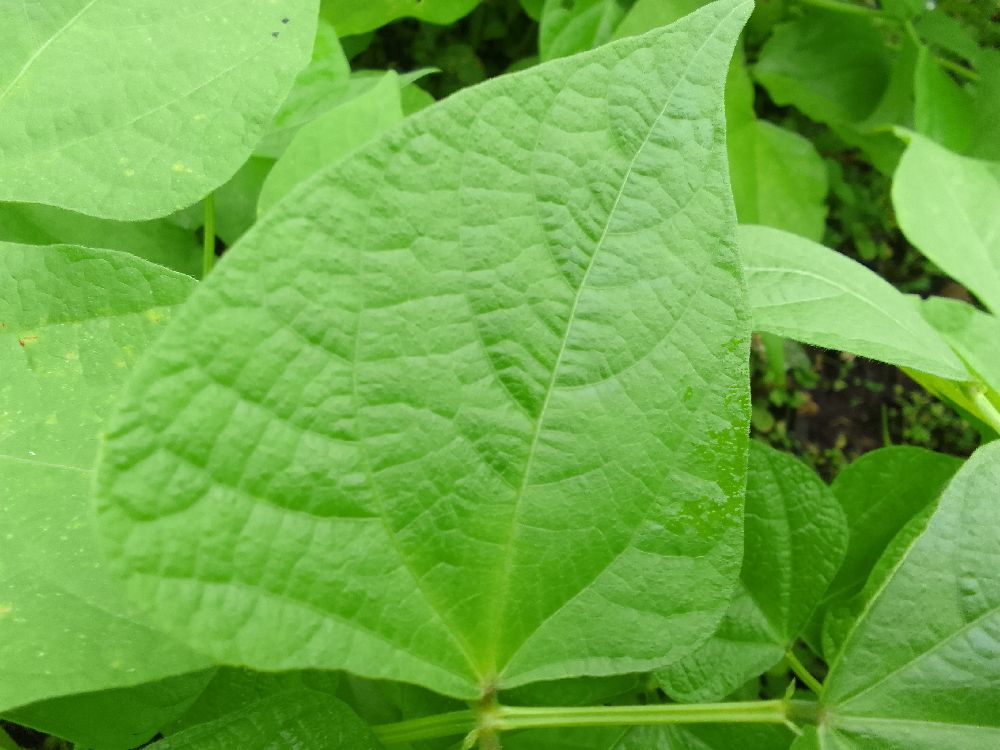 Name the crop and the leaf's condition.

common bean, healthy
